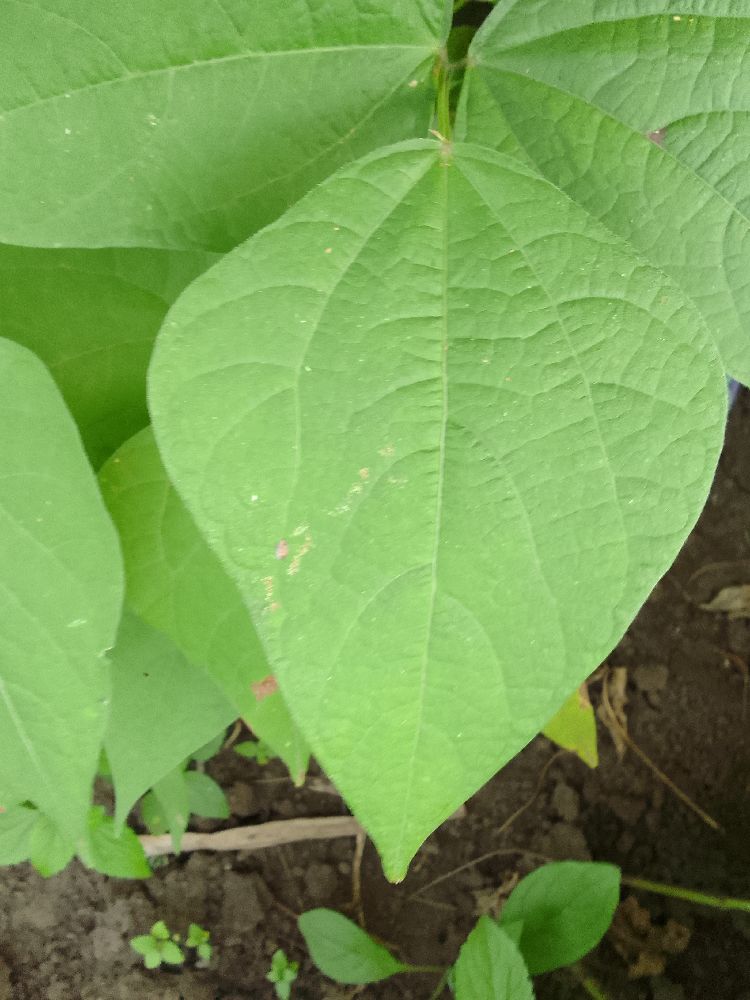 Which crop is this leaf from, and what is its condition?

common bean, healthy
